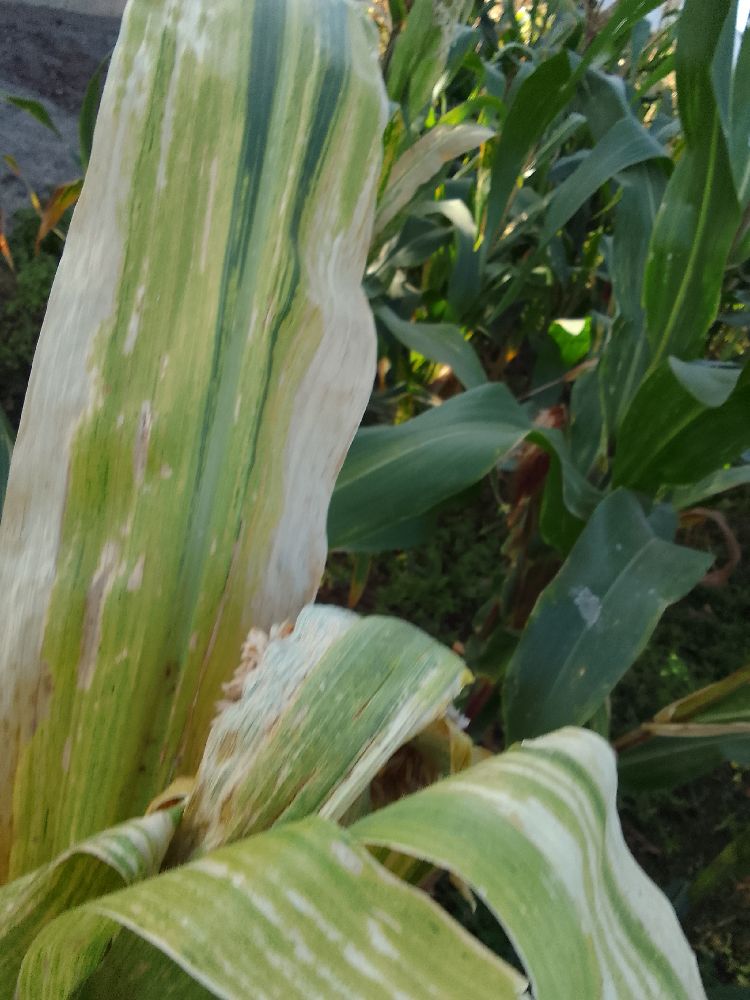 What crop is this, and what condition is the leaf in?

maize, maize lethal necrosis
